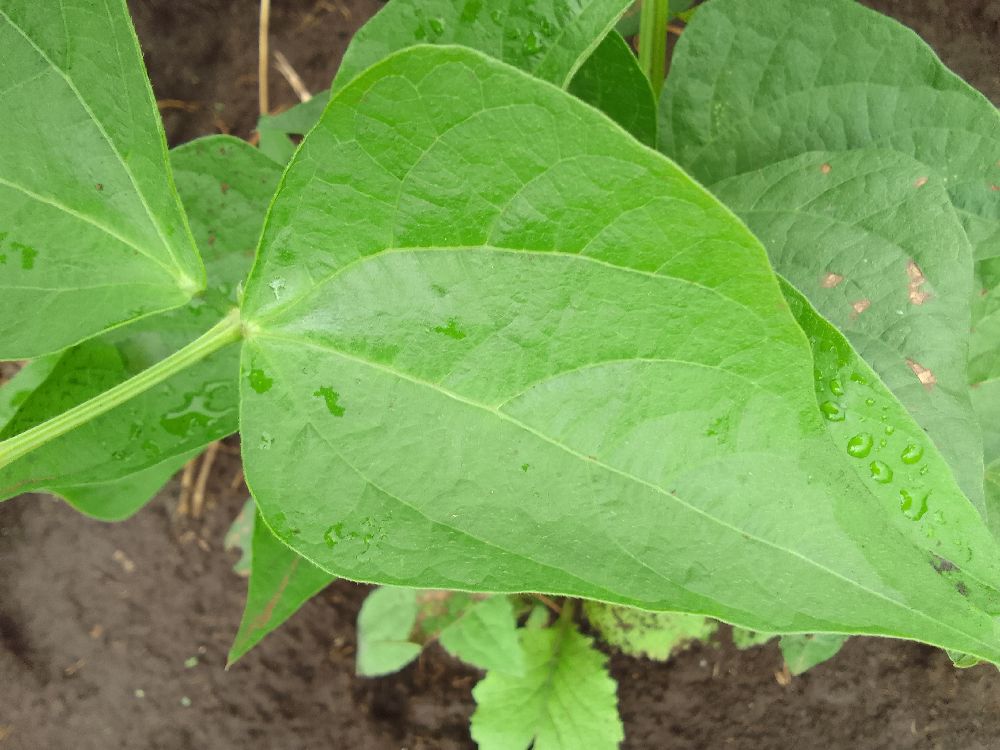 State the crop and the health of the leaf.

common bean, healthy
